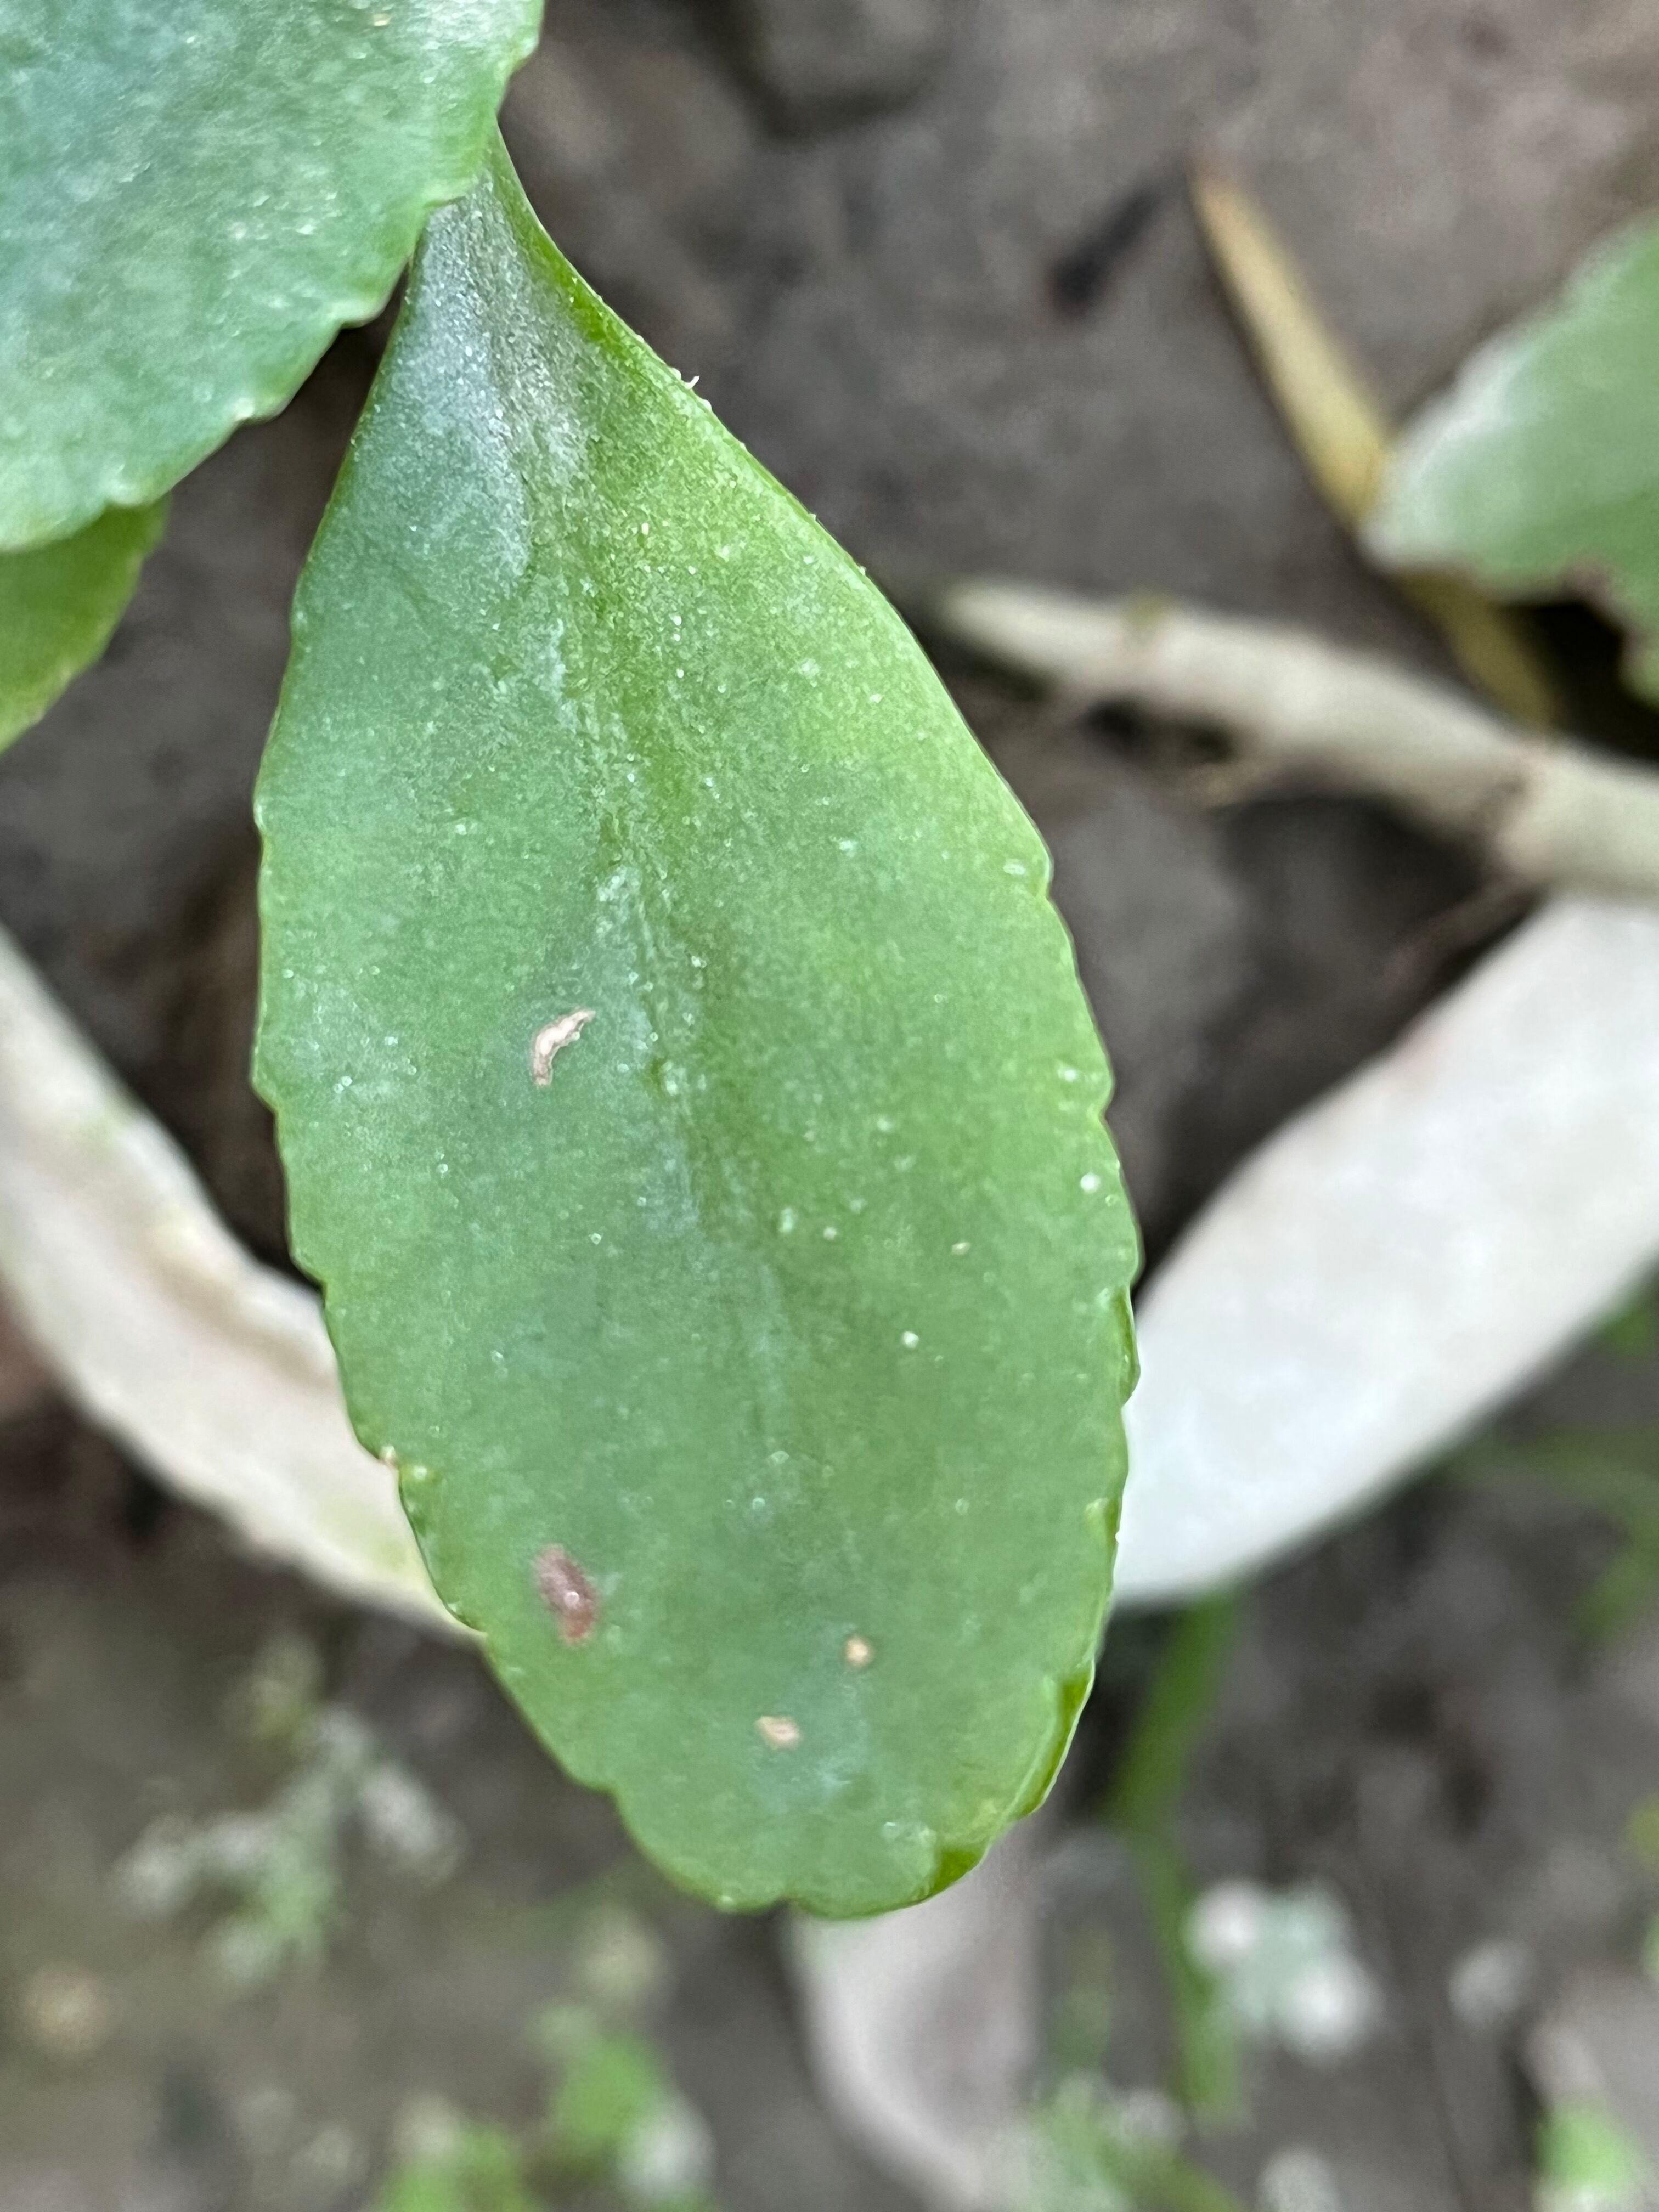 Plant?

pathorkuci
